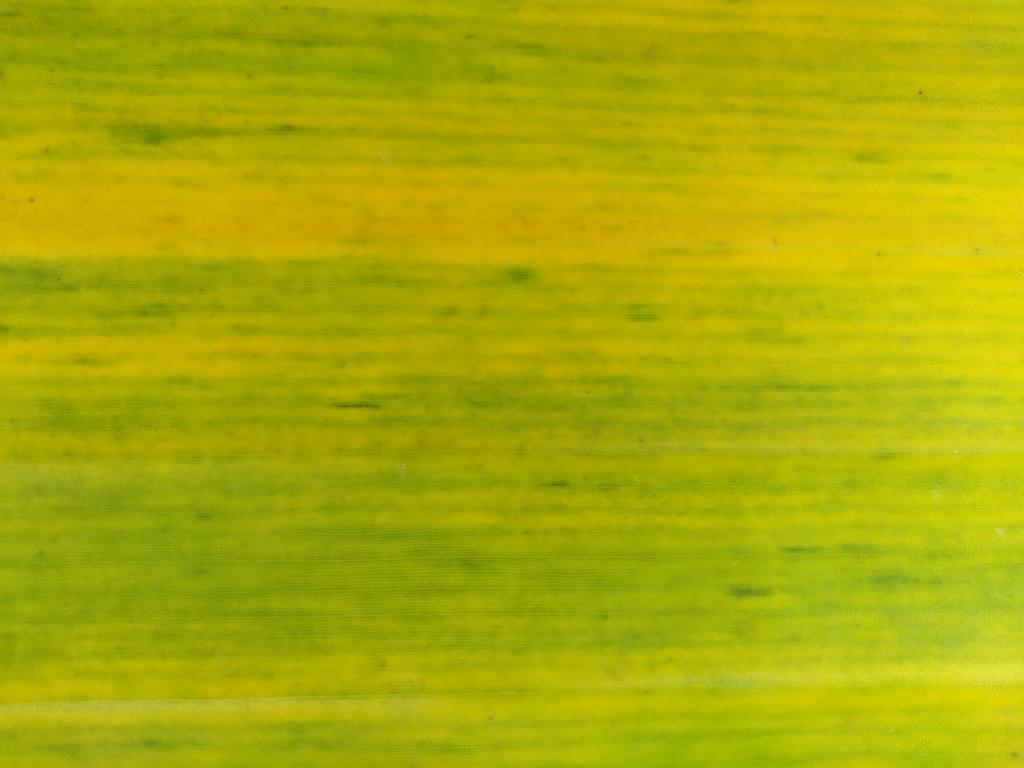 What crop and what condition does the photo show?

banana, fusarium wilt race 1
